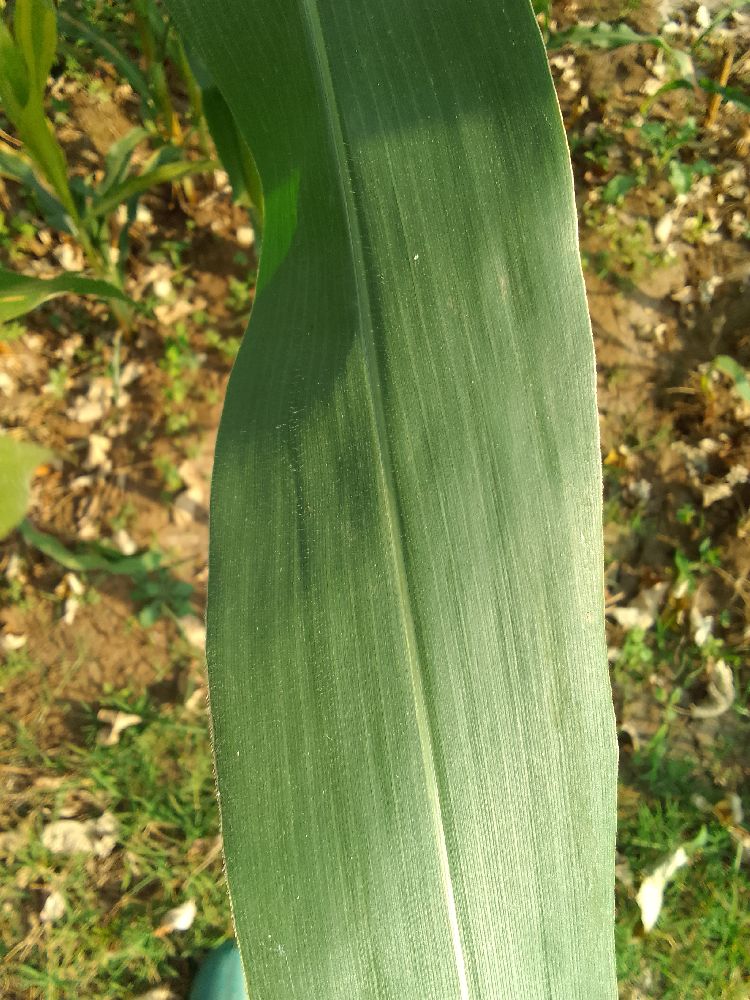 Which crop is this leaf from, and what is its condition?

maize, healthy
